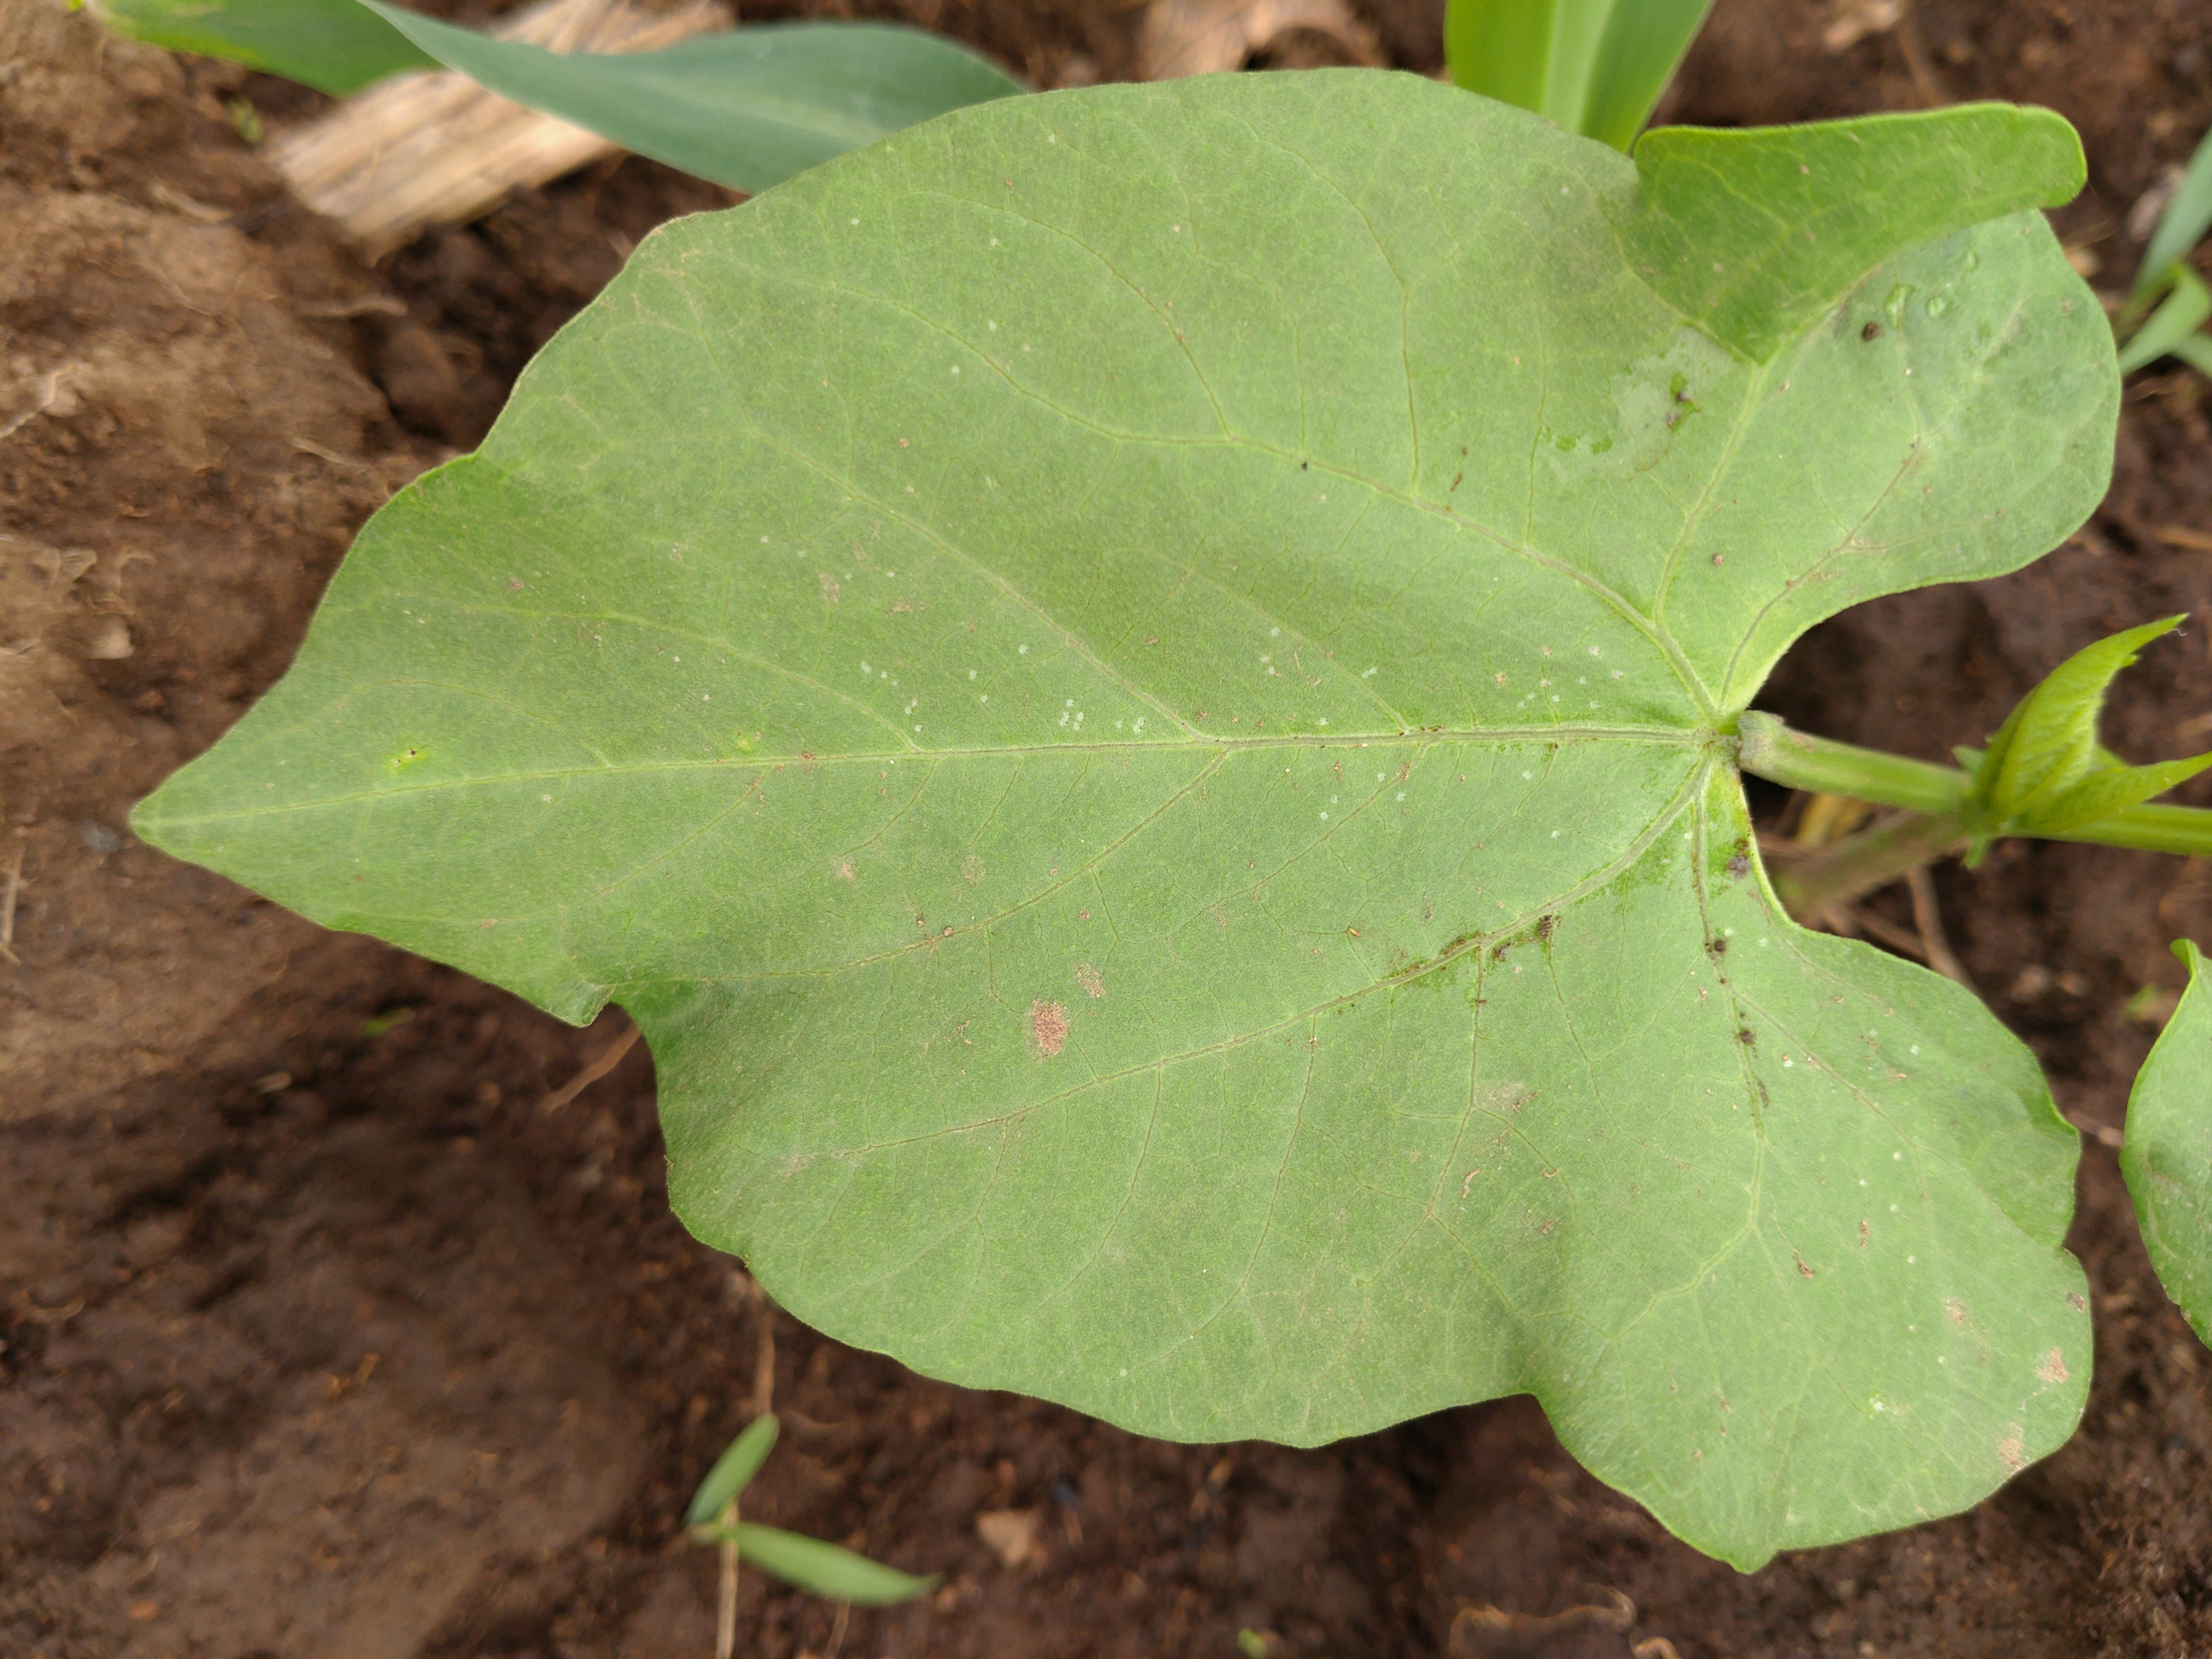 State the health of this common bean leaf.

healthy
